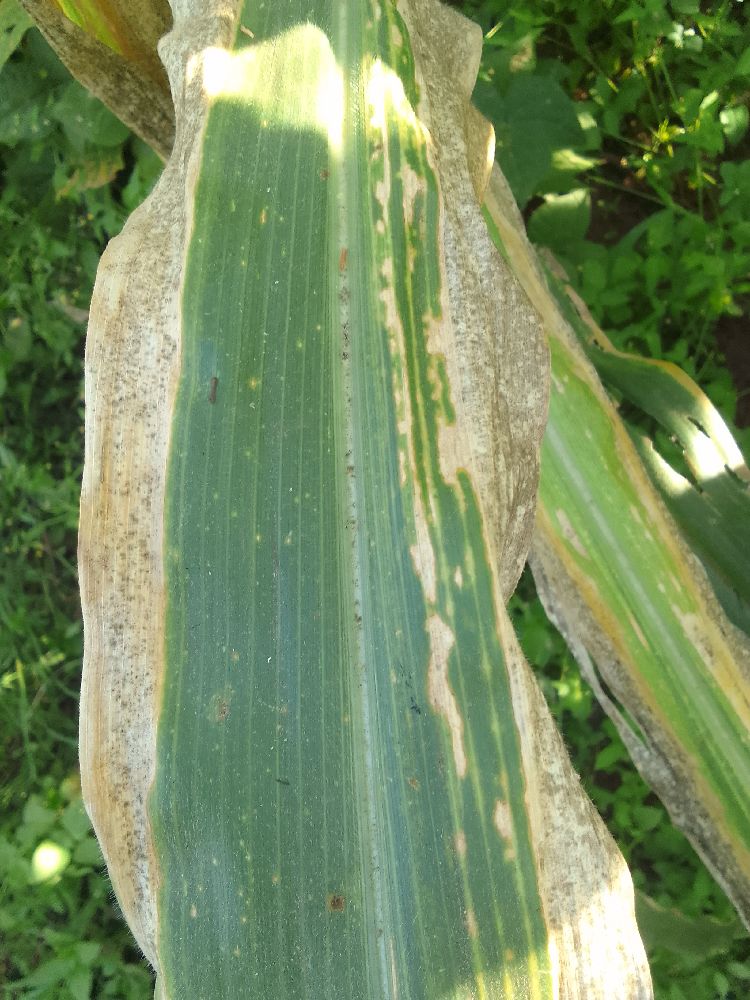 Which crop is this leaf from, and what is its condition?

maize, maize lethal necrosis
